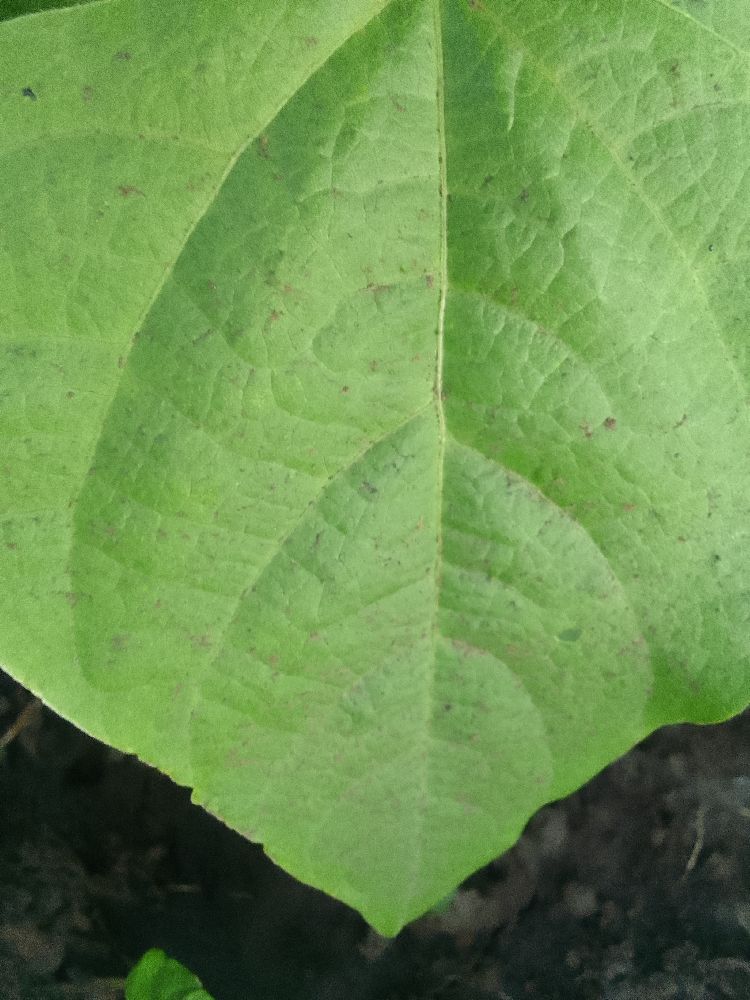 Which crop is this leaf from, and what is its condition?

common bean, healthy
